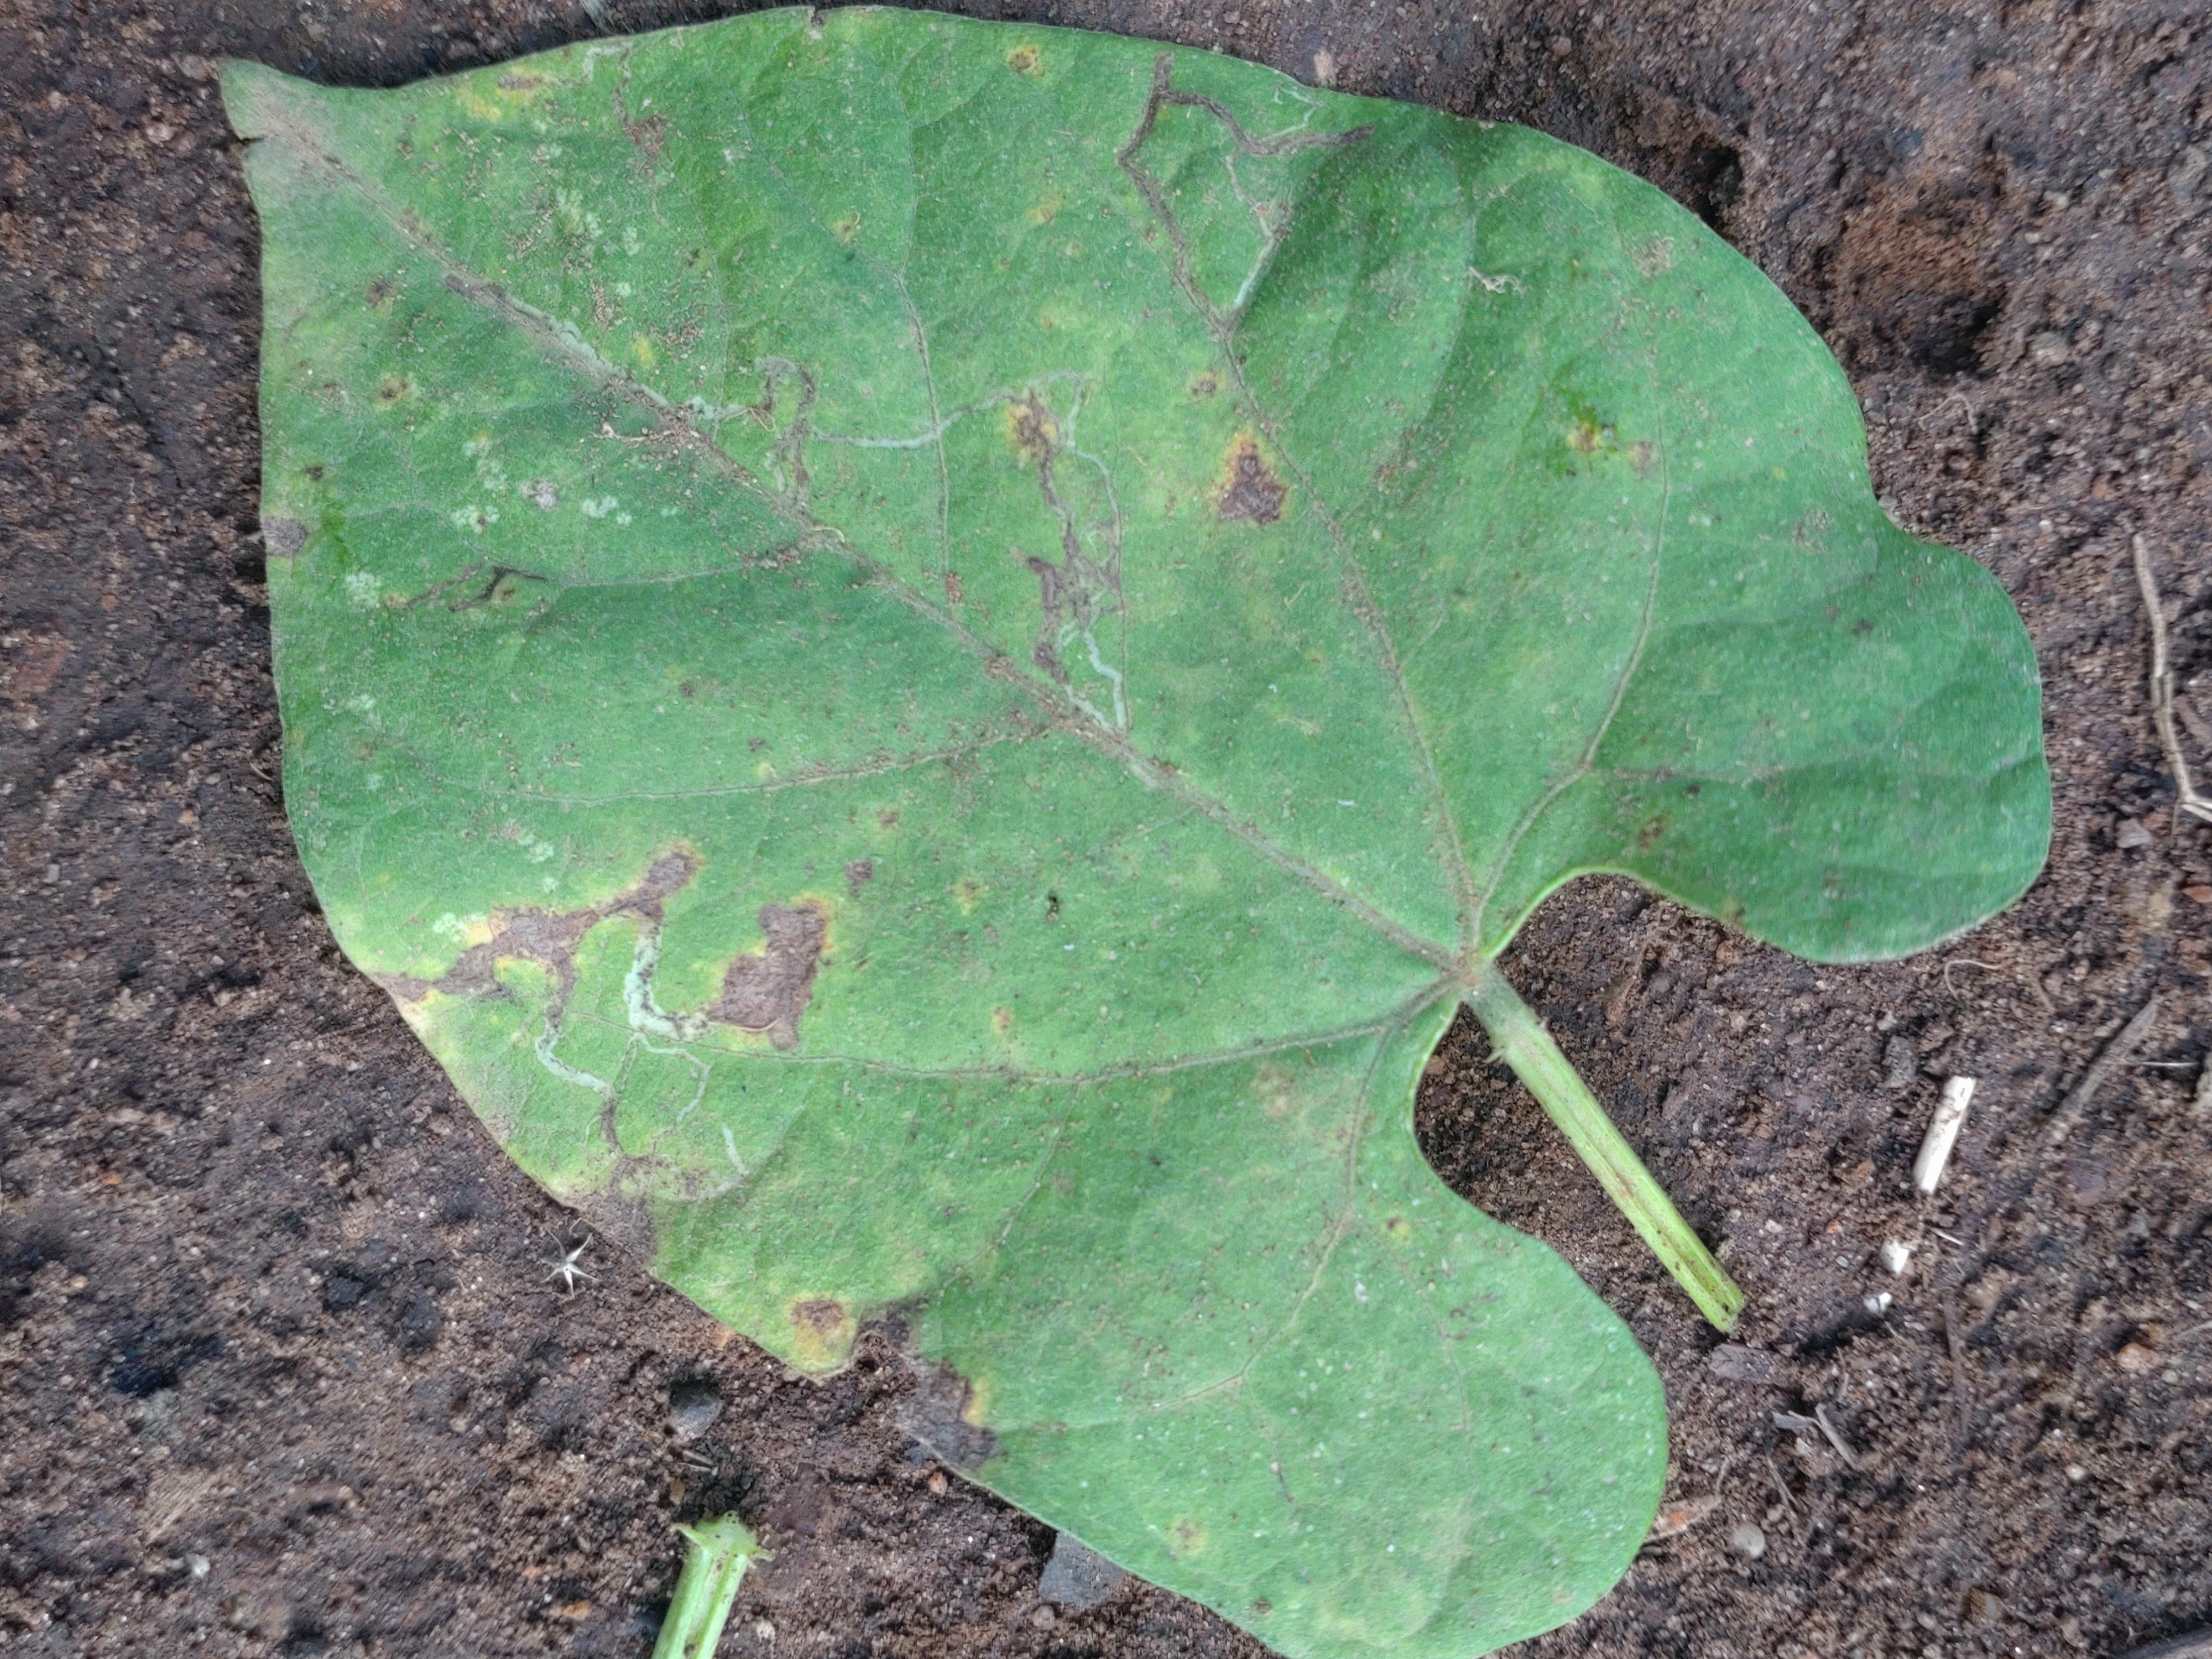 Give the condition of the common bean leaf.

rust
